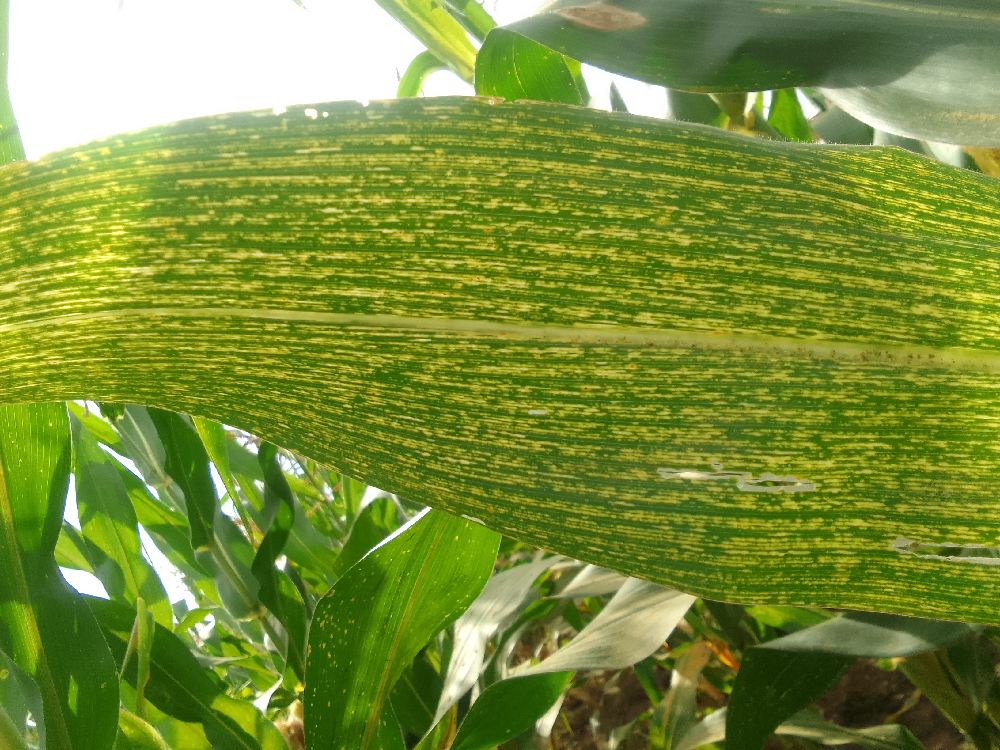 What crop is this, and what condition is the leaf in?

maize, maize streak virus
